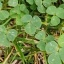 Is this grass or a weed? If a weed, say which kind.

unstructured weed
